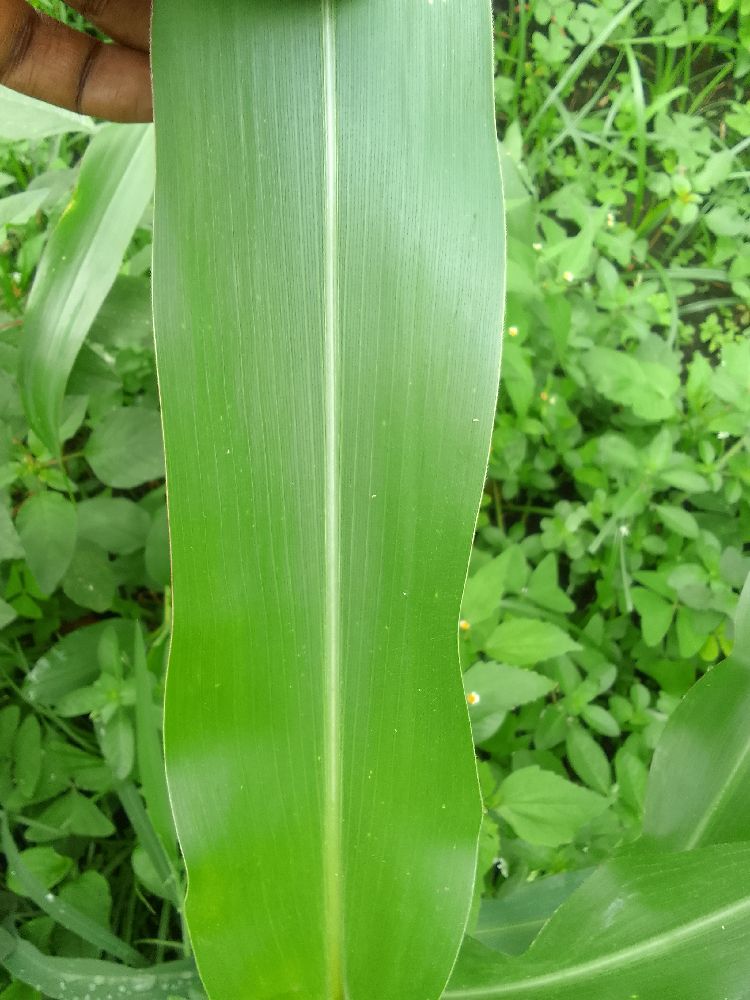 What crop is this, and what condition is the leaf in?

maize, healthy
